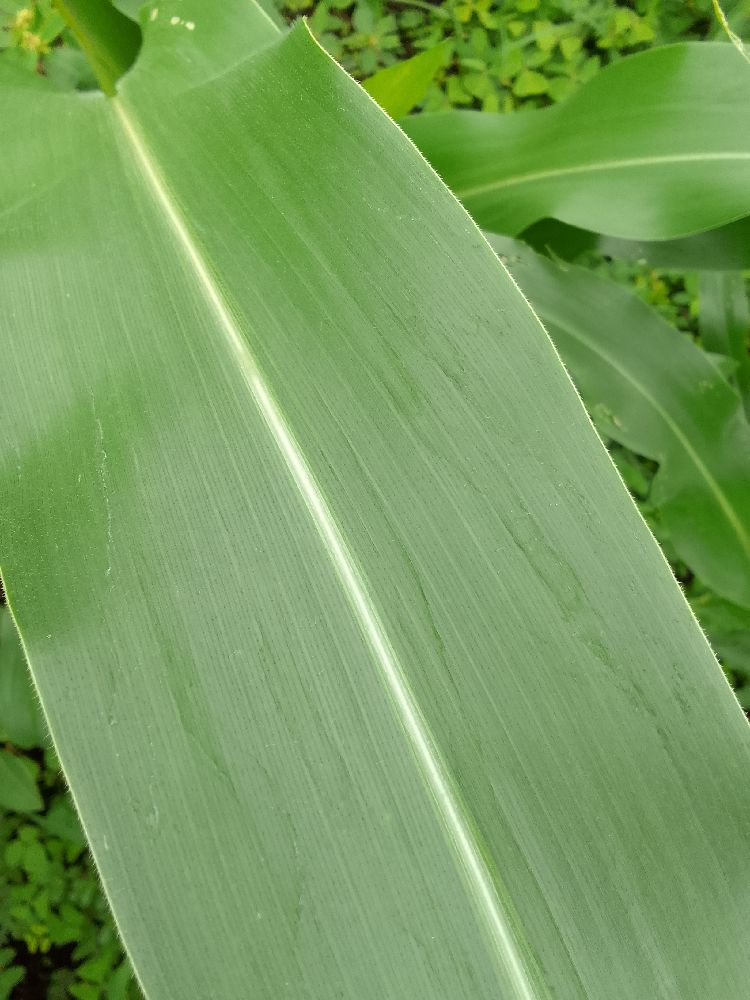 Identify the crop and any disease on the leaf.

maize, healthy
